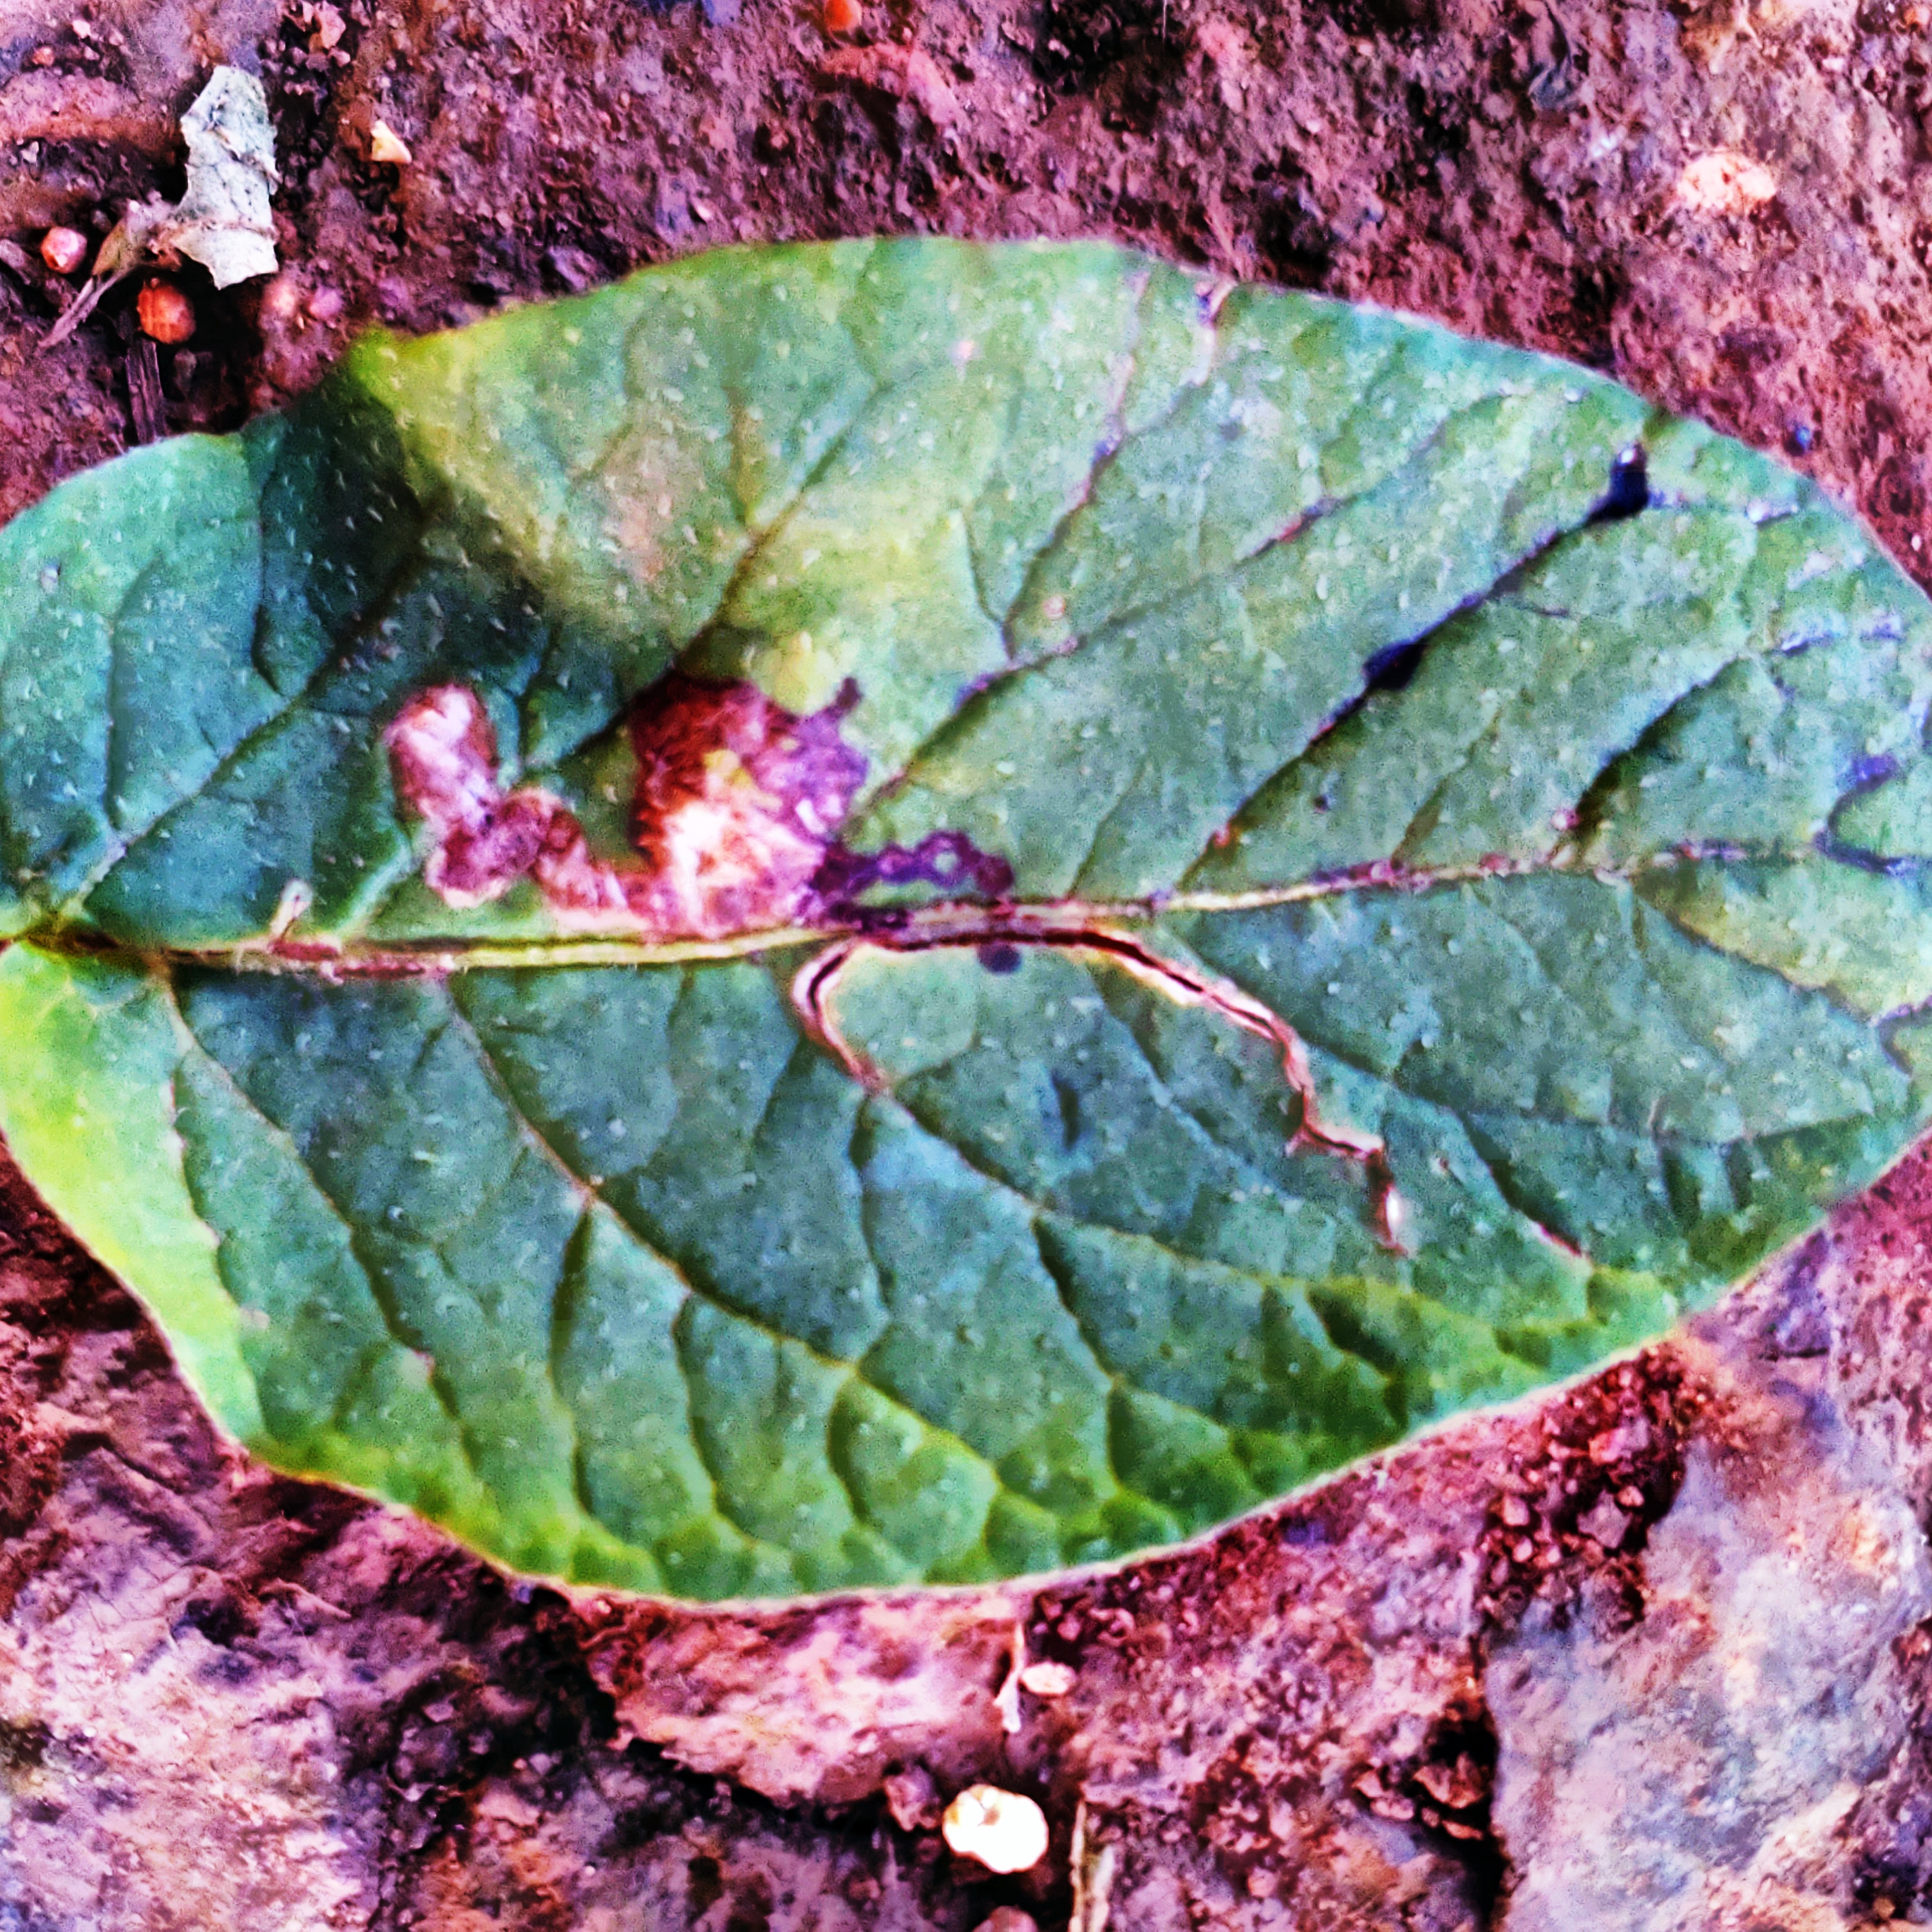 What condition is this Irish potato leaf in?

late blight
